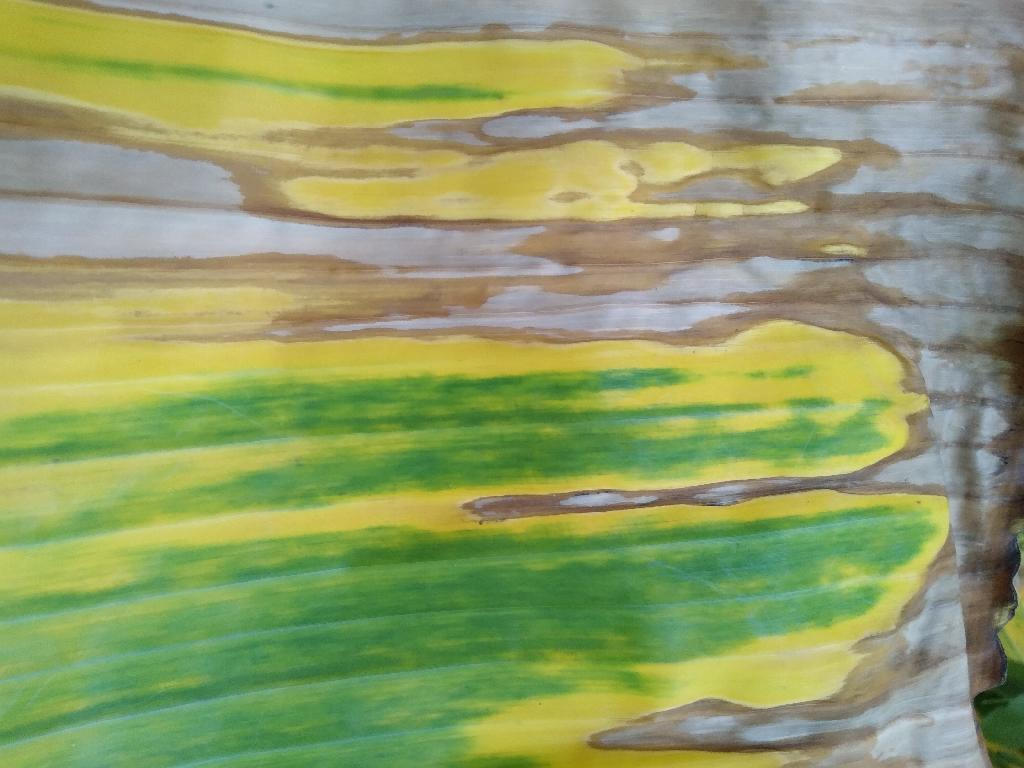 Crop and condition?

banana, fusarium wilt race 1
